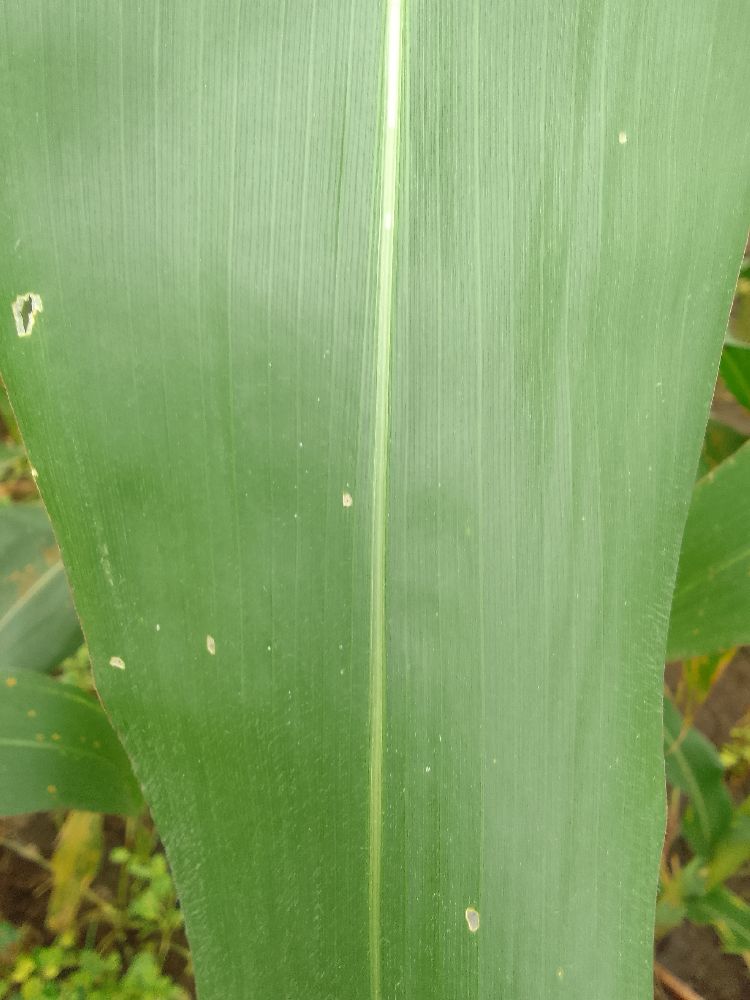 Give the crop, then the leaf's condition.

maize, healthy
